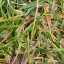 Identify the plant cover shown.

grass
